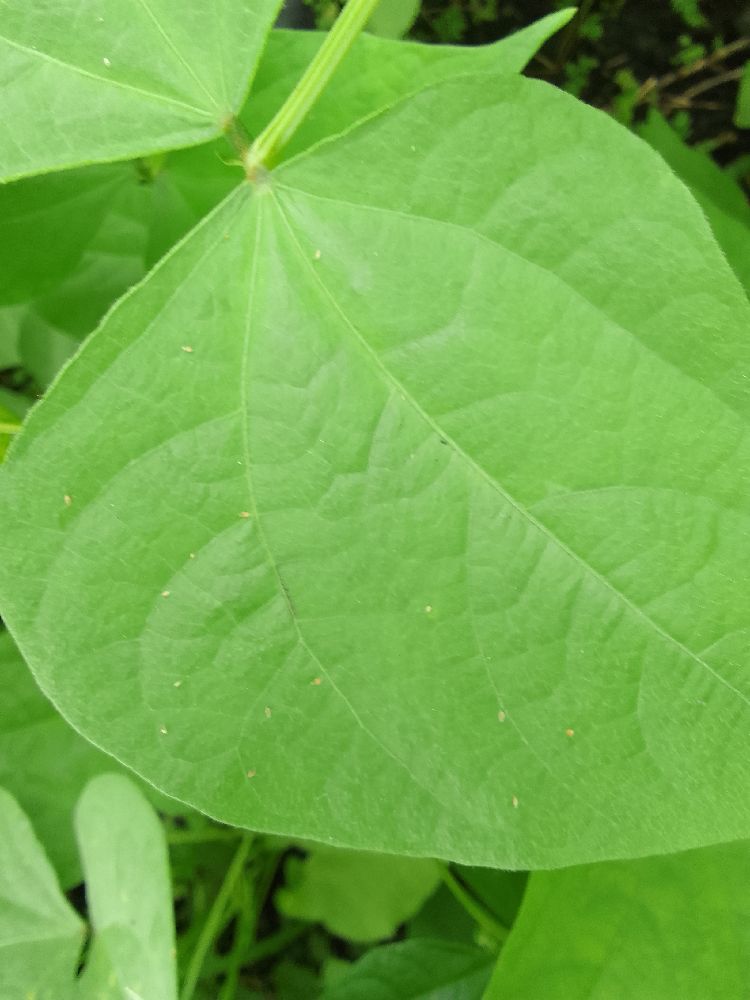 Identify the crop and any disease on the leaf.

common bean, healthy
